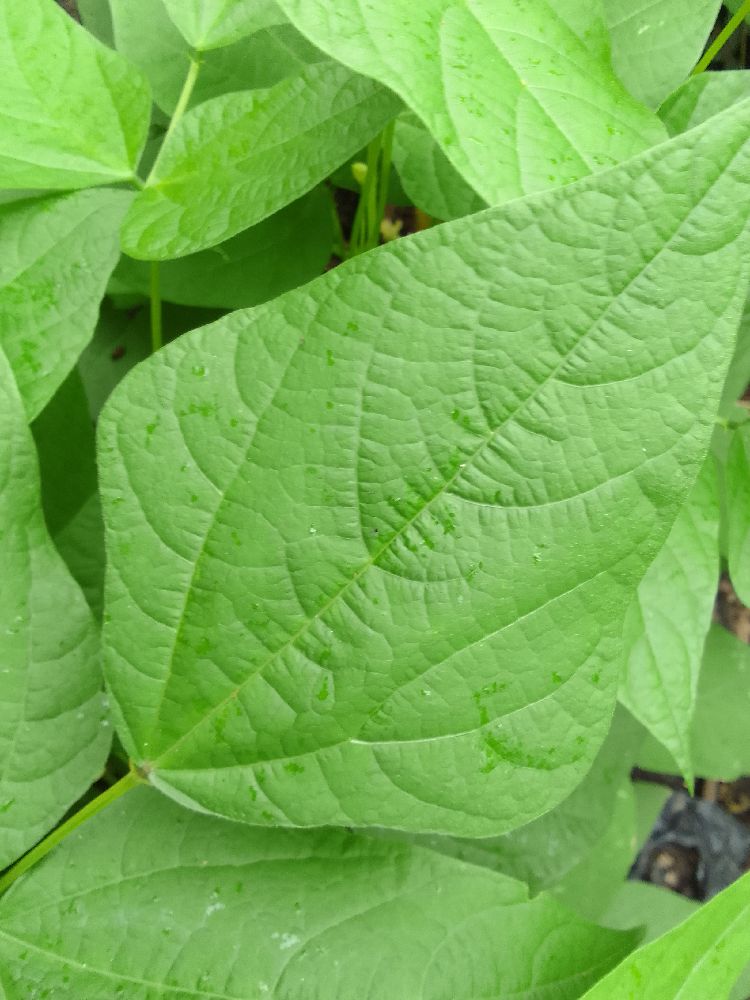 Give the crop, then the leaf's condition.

common bean, healthy
